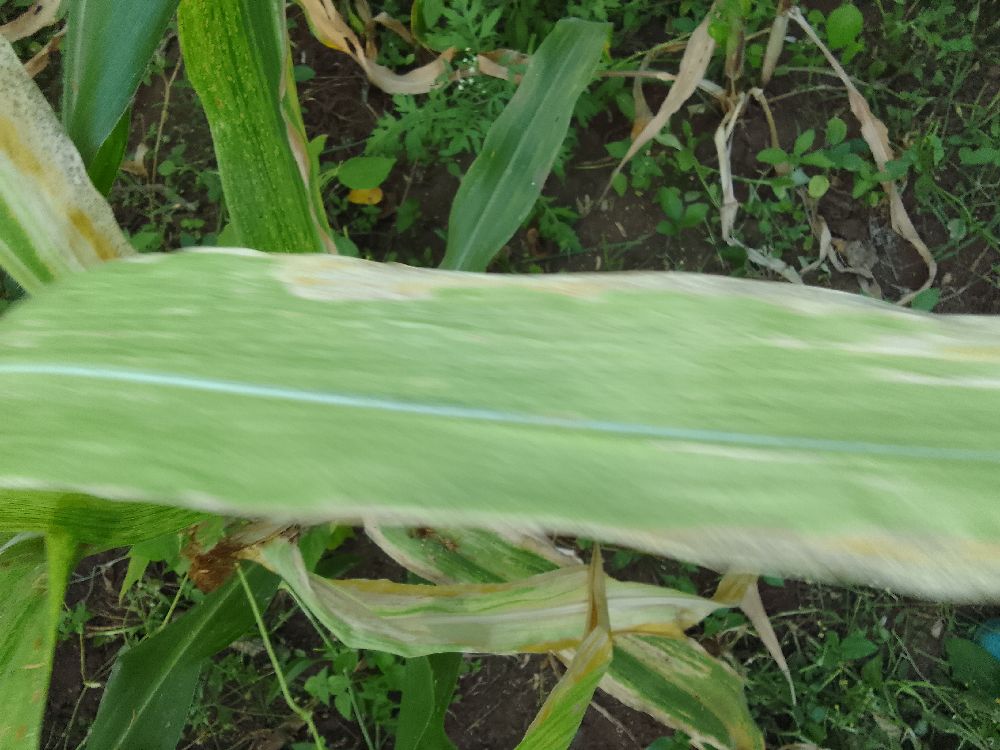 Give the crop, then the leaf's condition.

maize, maize lethal necrosis
